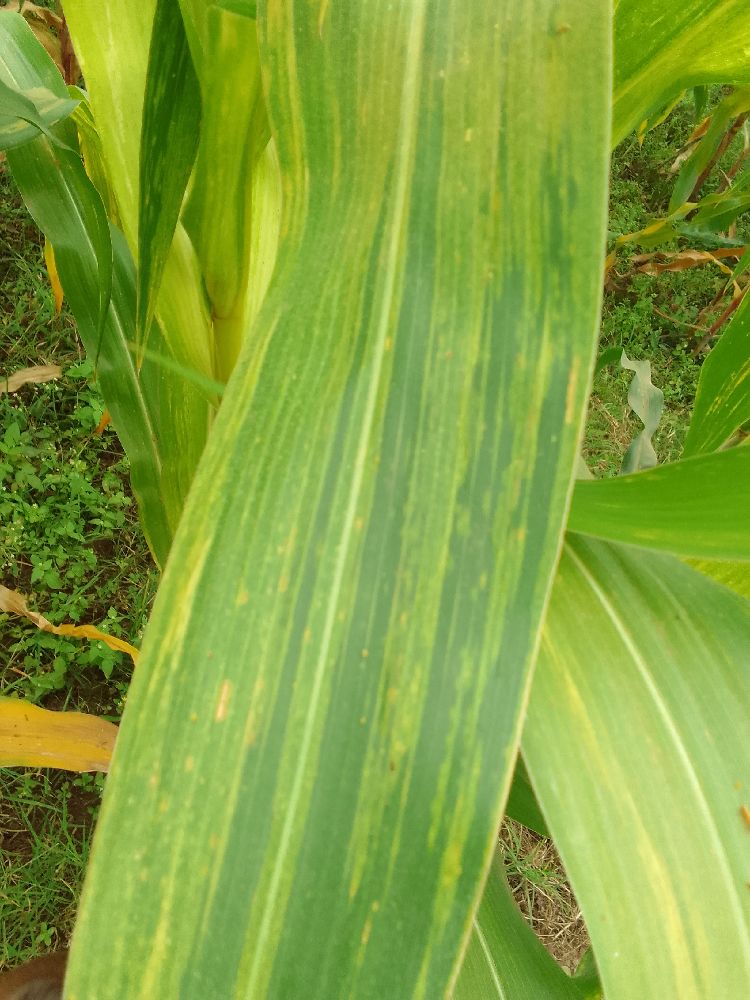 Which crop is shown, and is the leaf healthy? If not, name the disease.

maize, maize lethal necrosis
